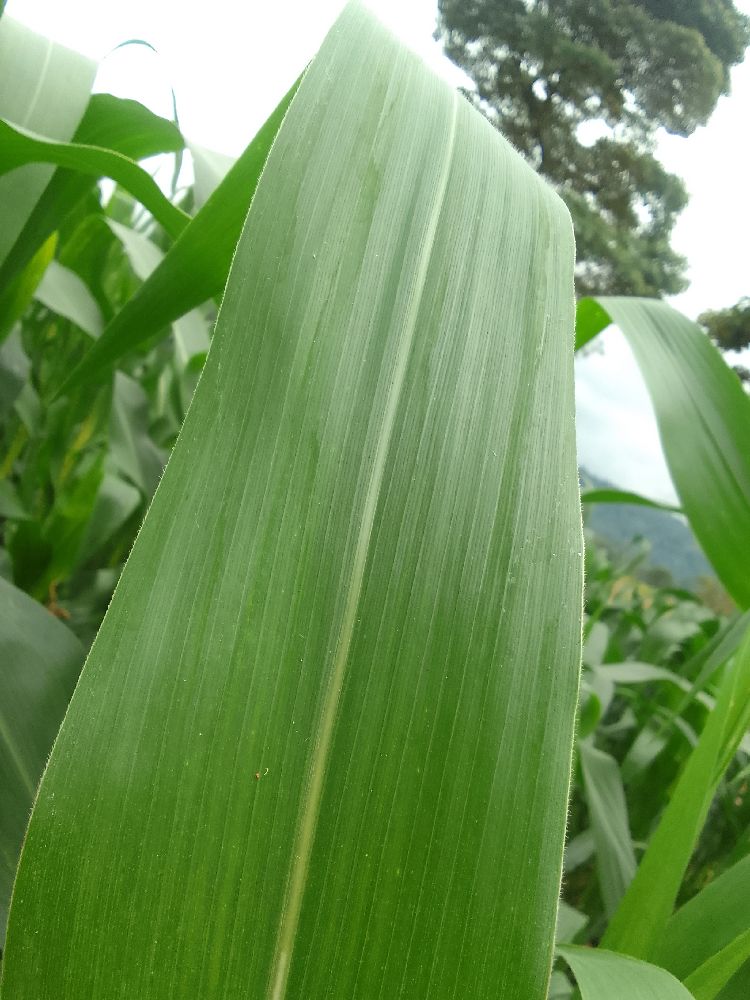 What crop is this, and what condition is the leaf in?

maize, healthy
